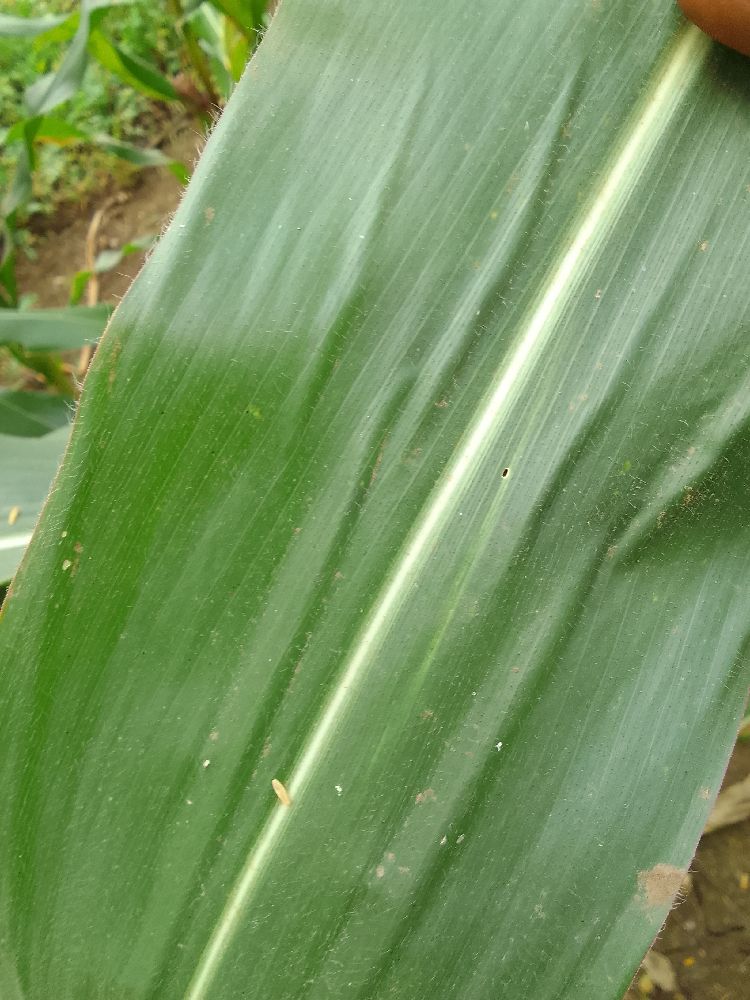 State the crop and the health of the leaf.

maize, healthy
